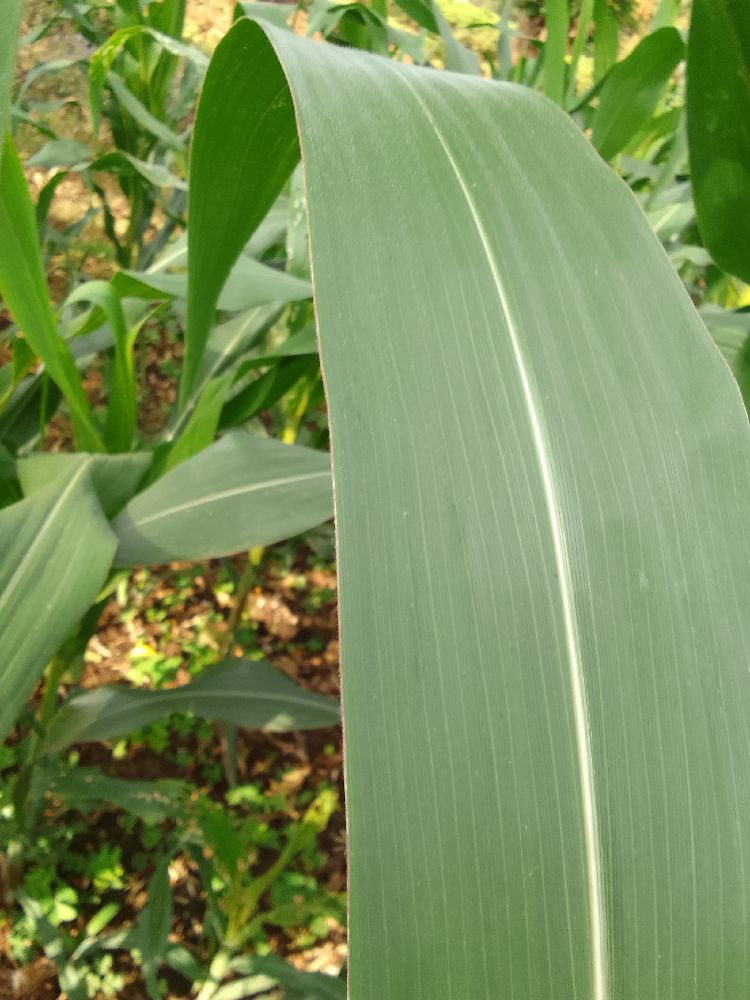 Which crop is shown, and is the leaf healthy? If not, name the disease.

maize, healthy
